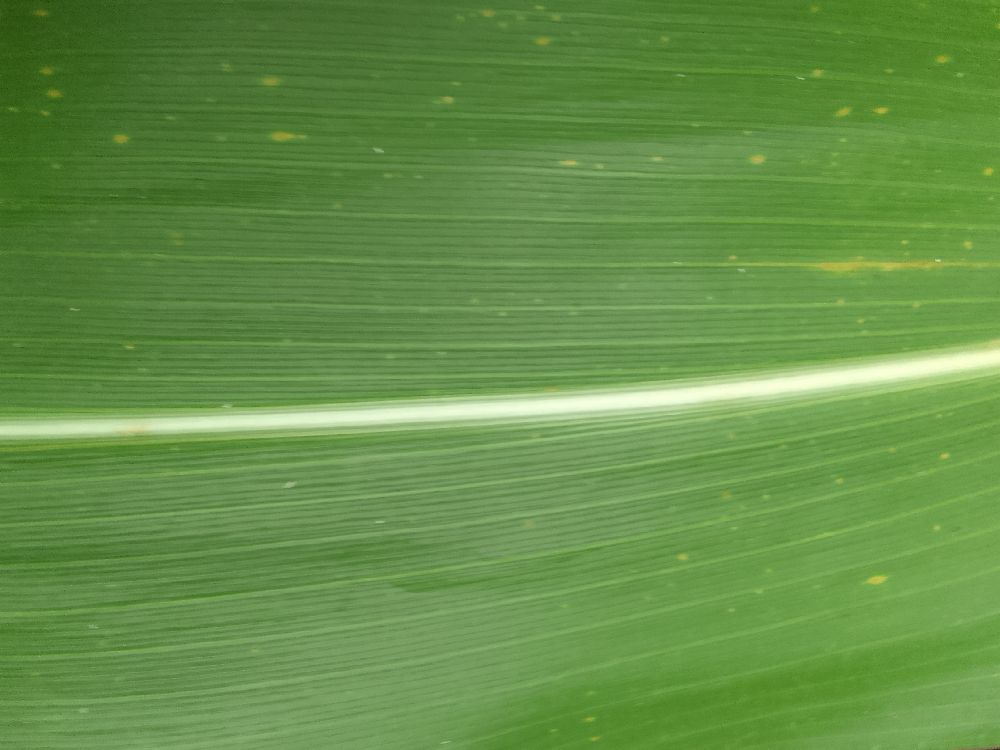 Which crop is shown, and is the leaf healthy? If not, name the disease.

maize, healthy
